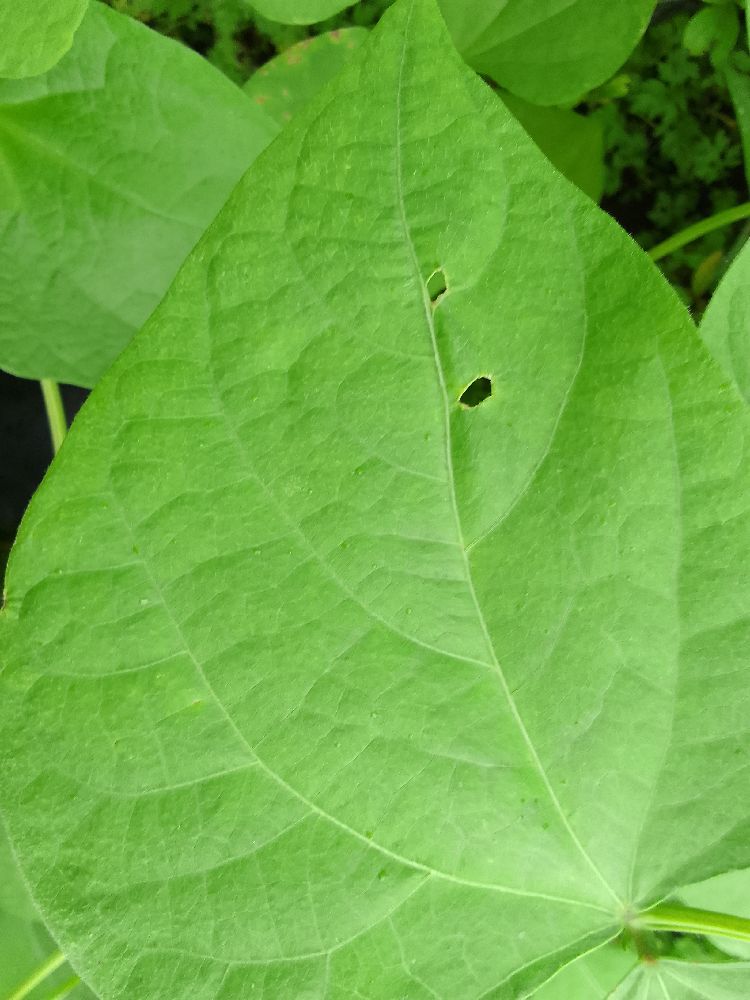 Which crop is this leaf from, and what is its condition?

common bean, healthy
